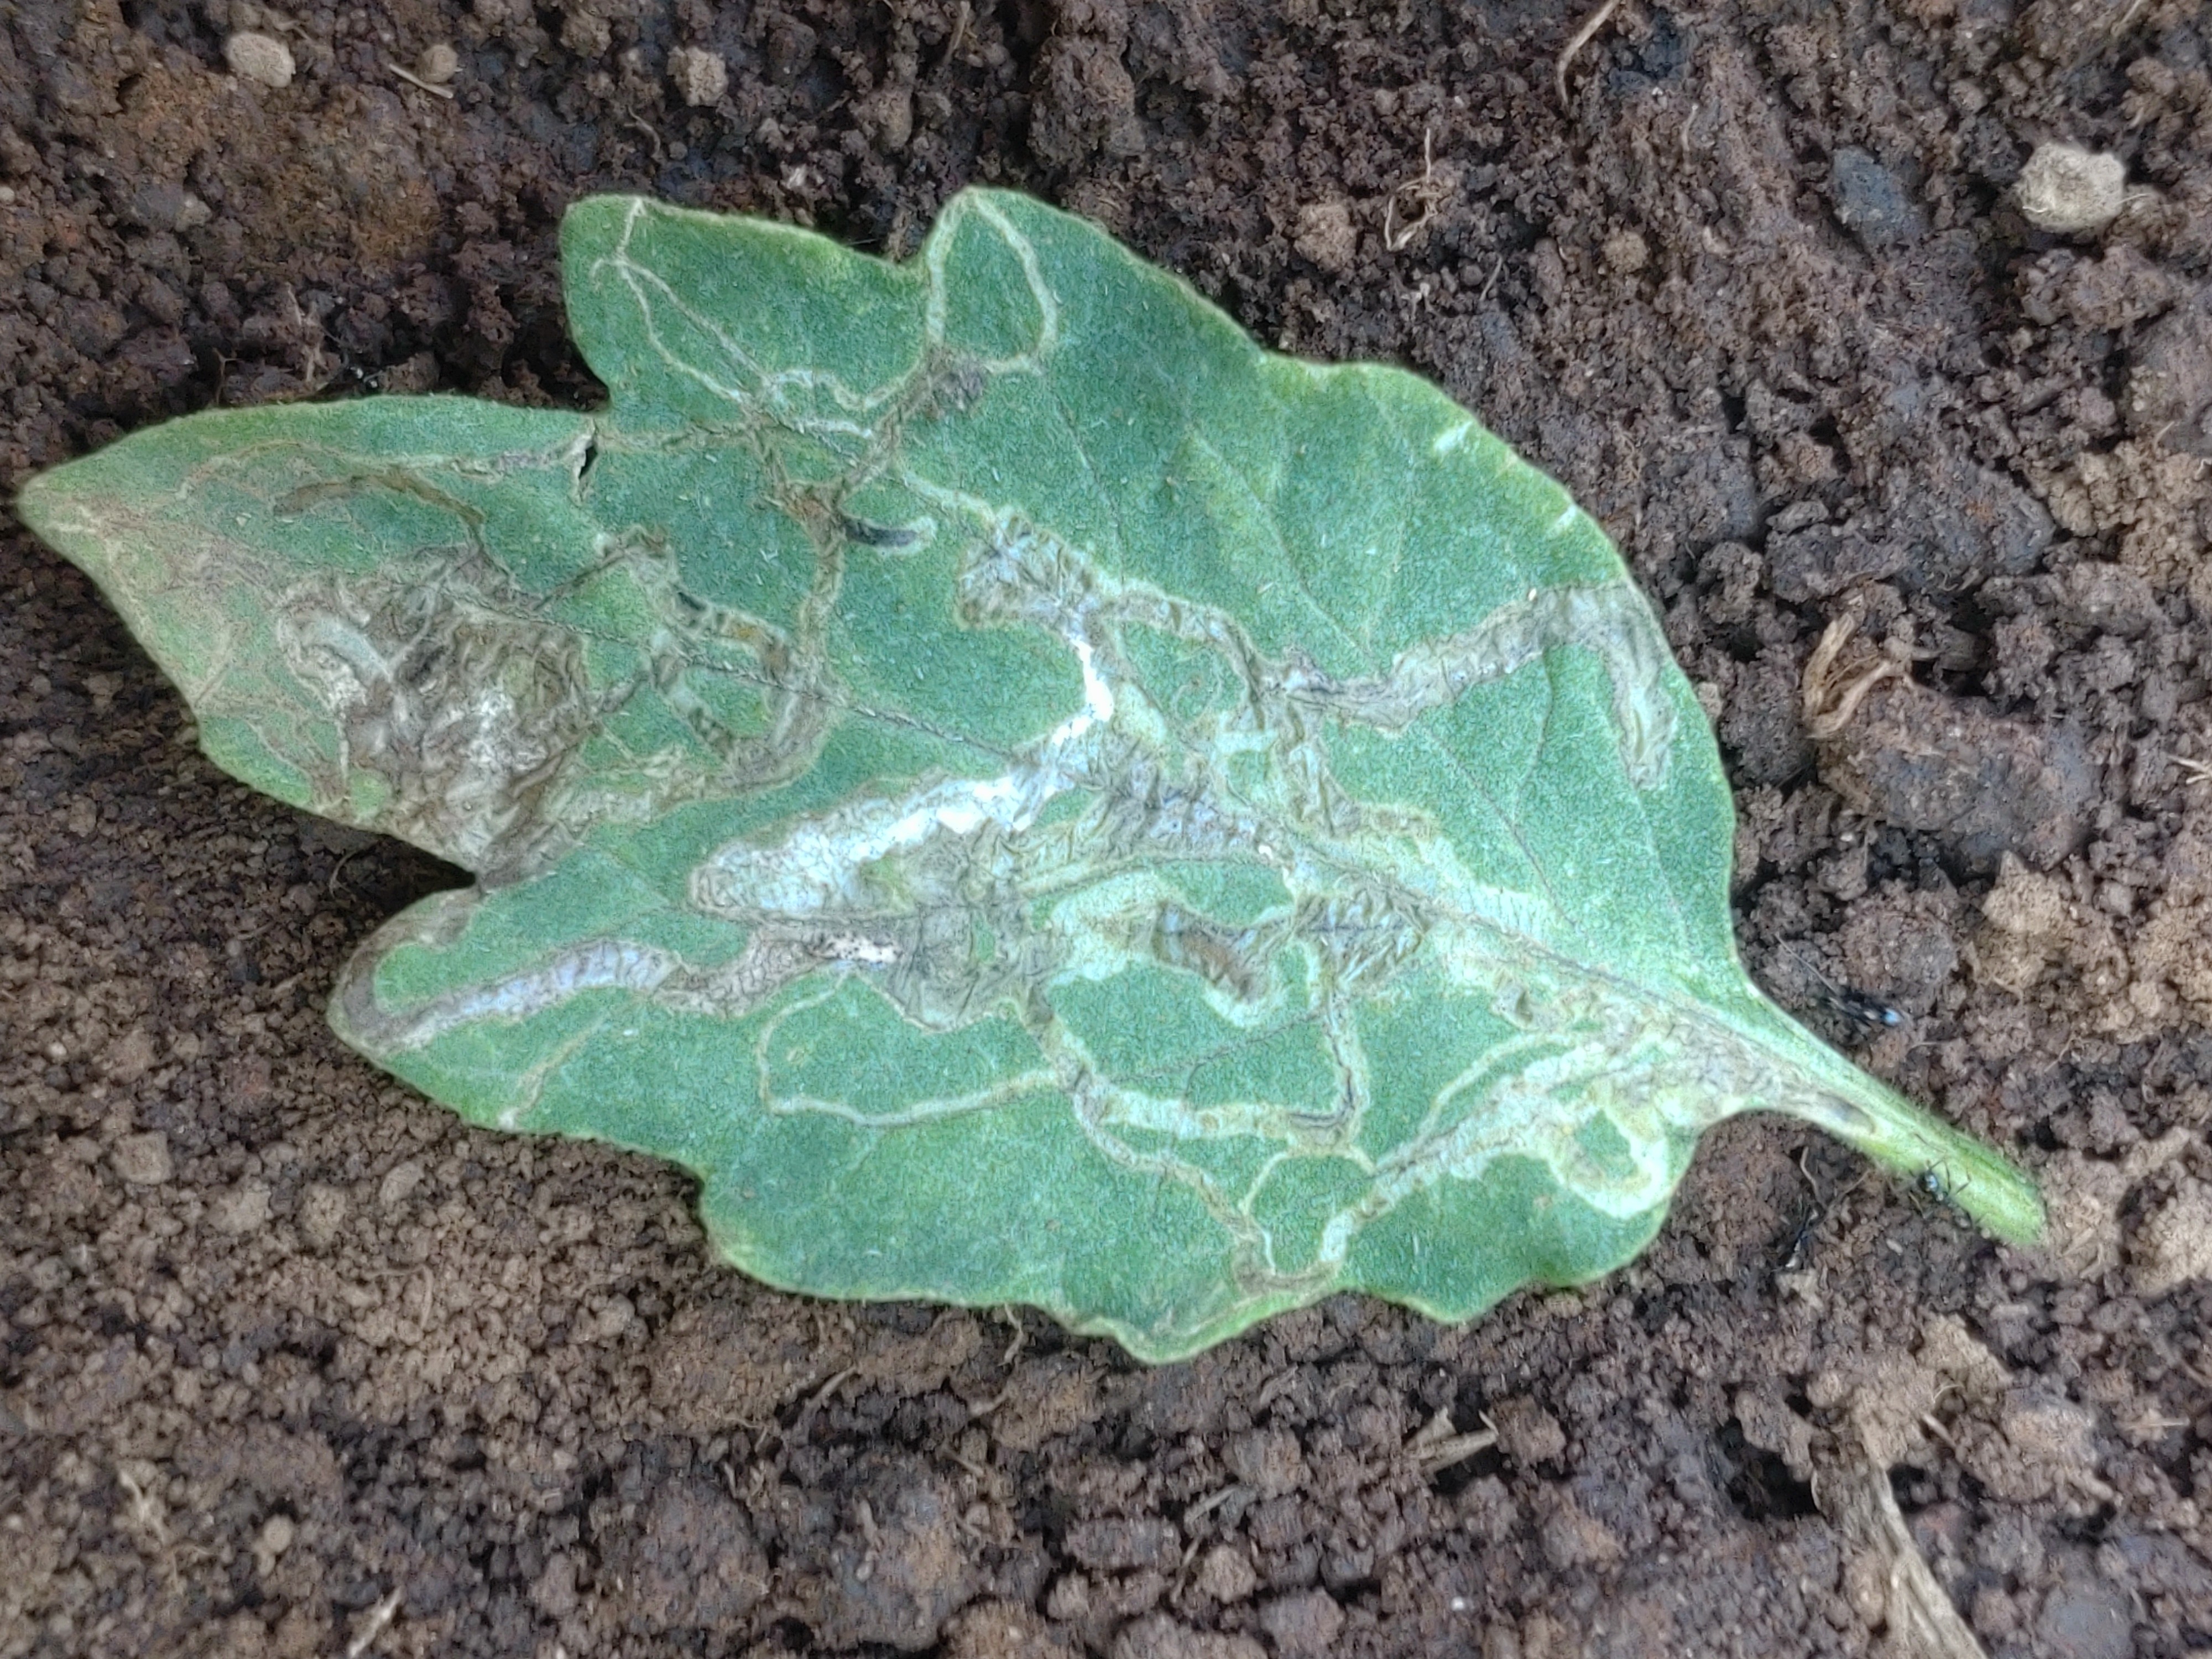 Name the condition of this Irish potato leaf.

late blight
